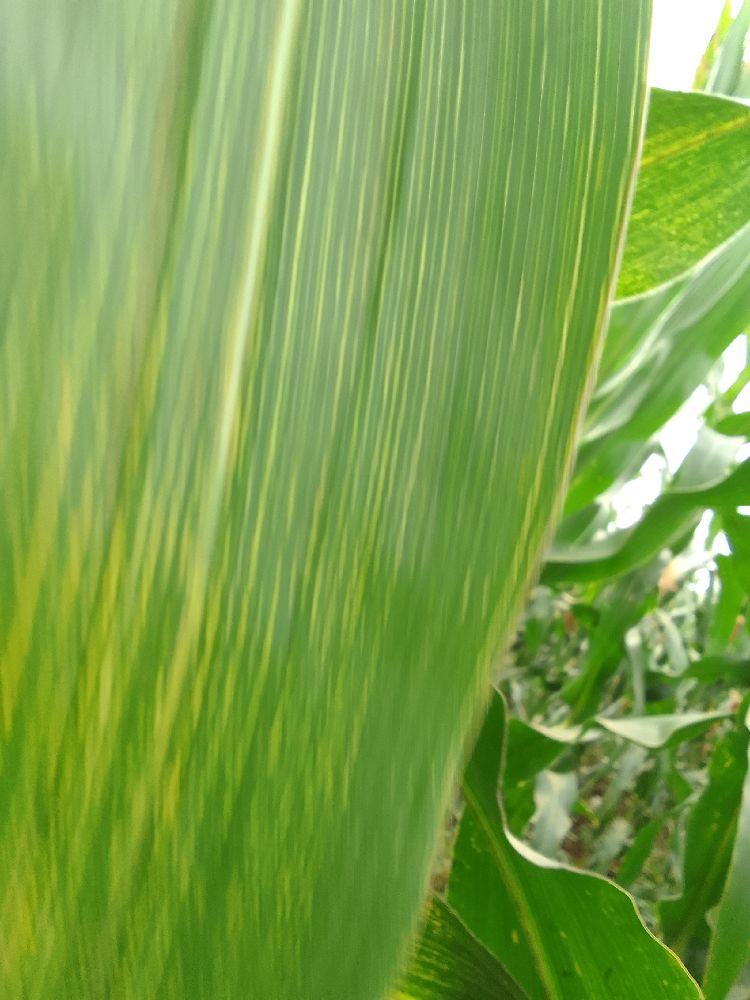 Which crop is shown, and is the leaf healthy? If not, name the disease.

maize, maize streak virus
